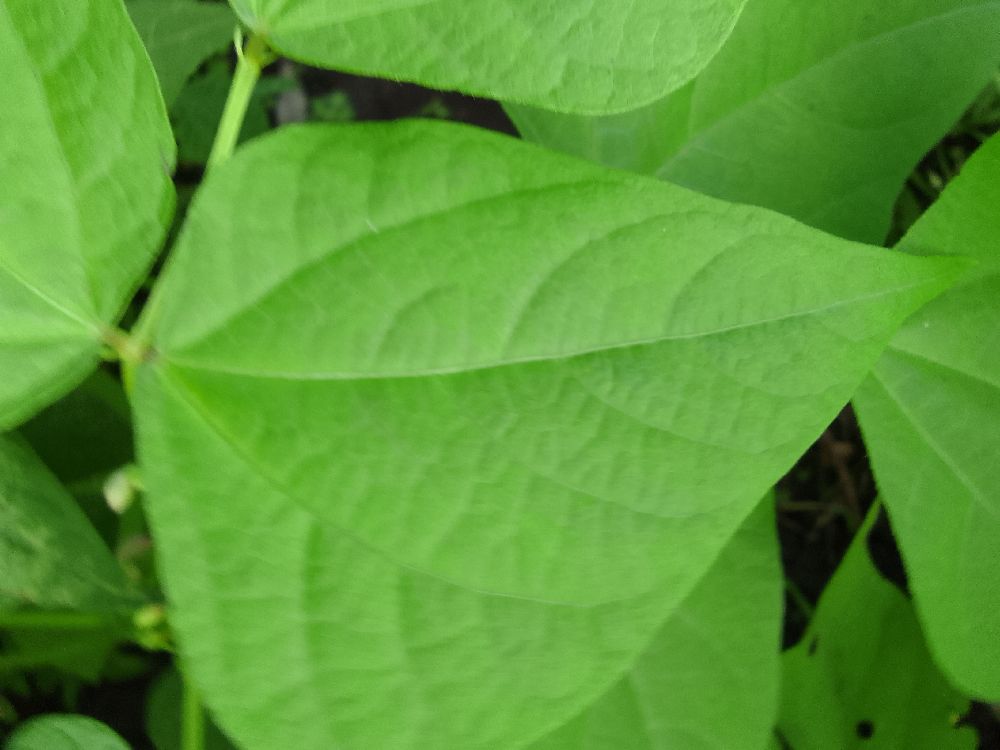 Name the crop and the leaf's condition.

common bean, healthy
